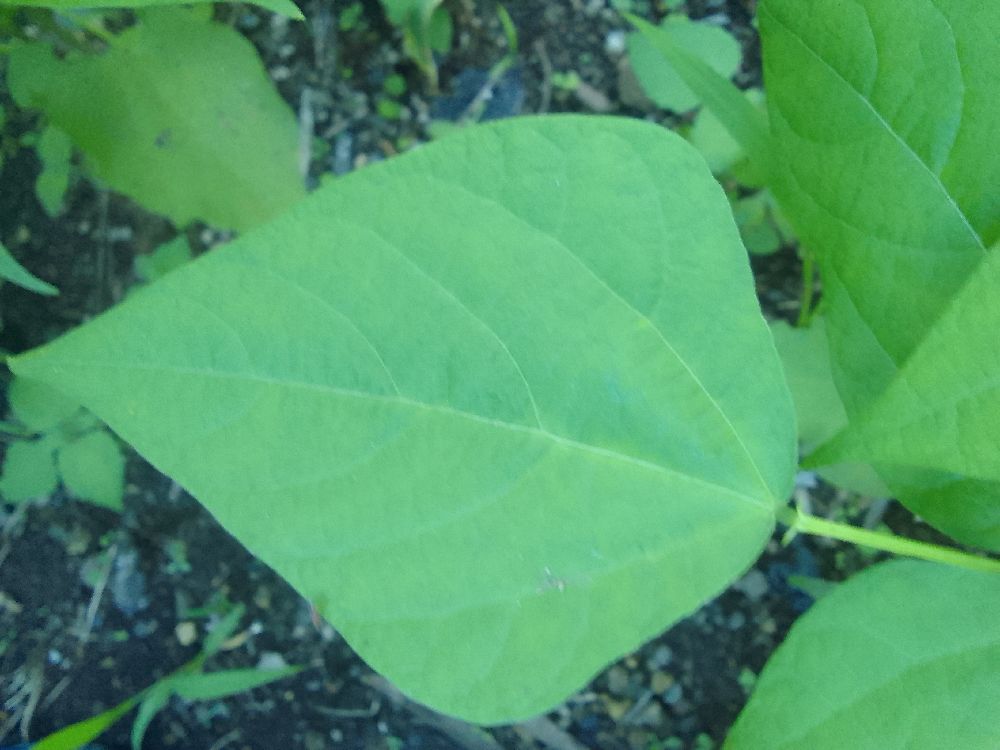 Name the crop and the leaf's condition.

common bean, healthy
